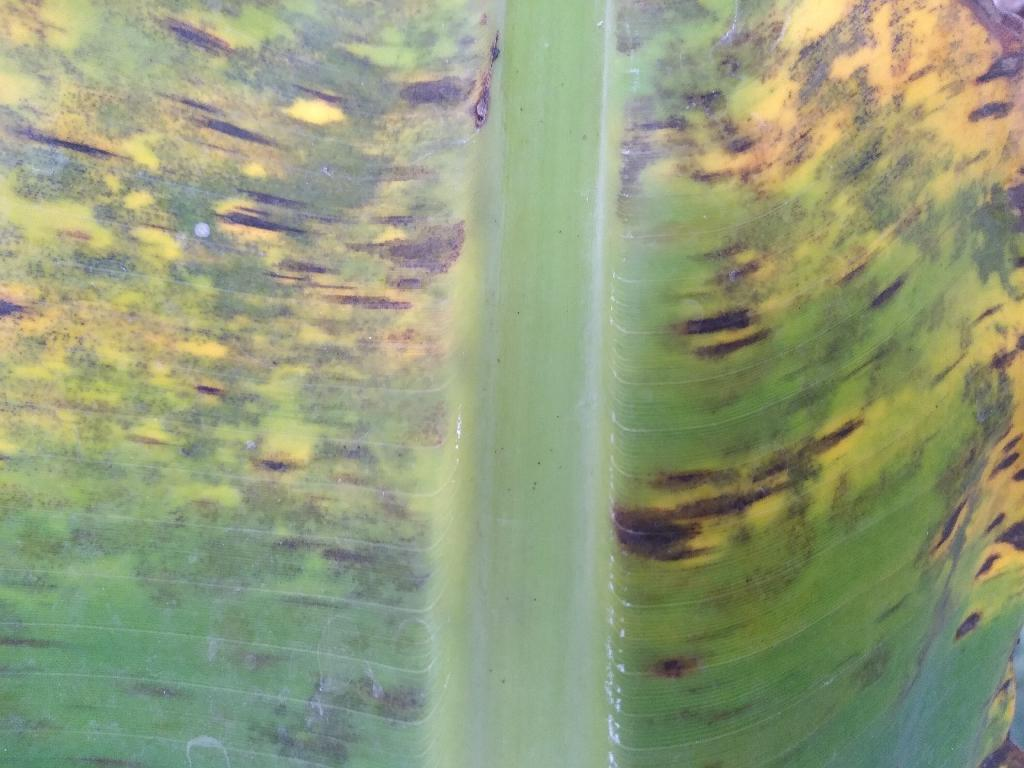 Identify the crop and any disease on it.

banana, black sigatoka
